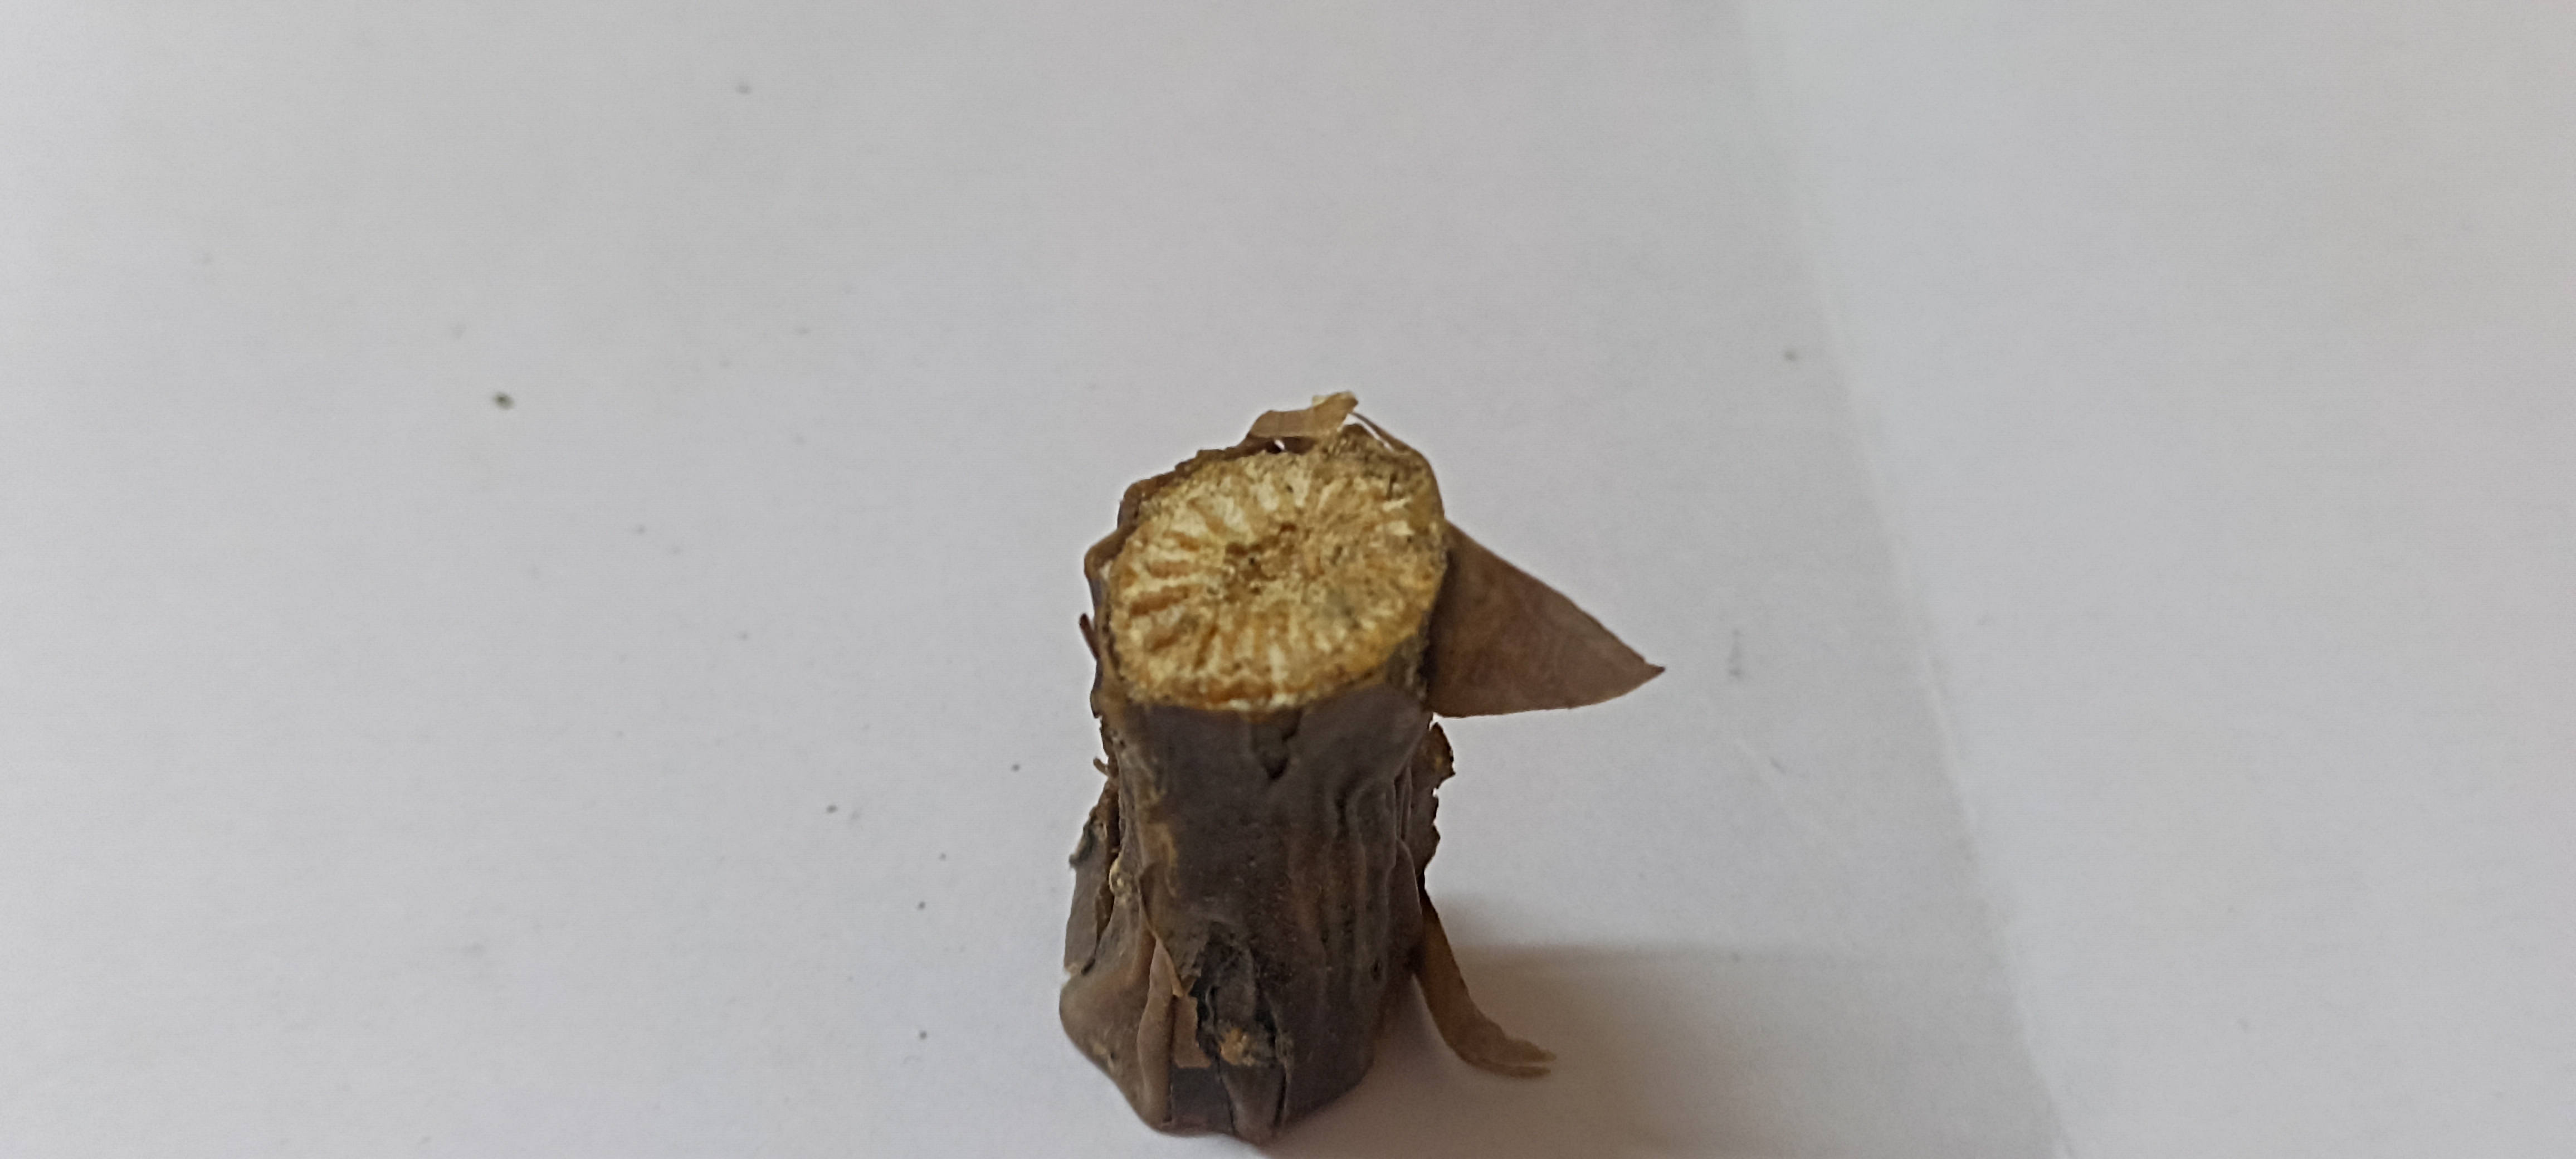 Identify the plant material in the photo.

gulvel
